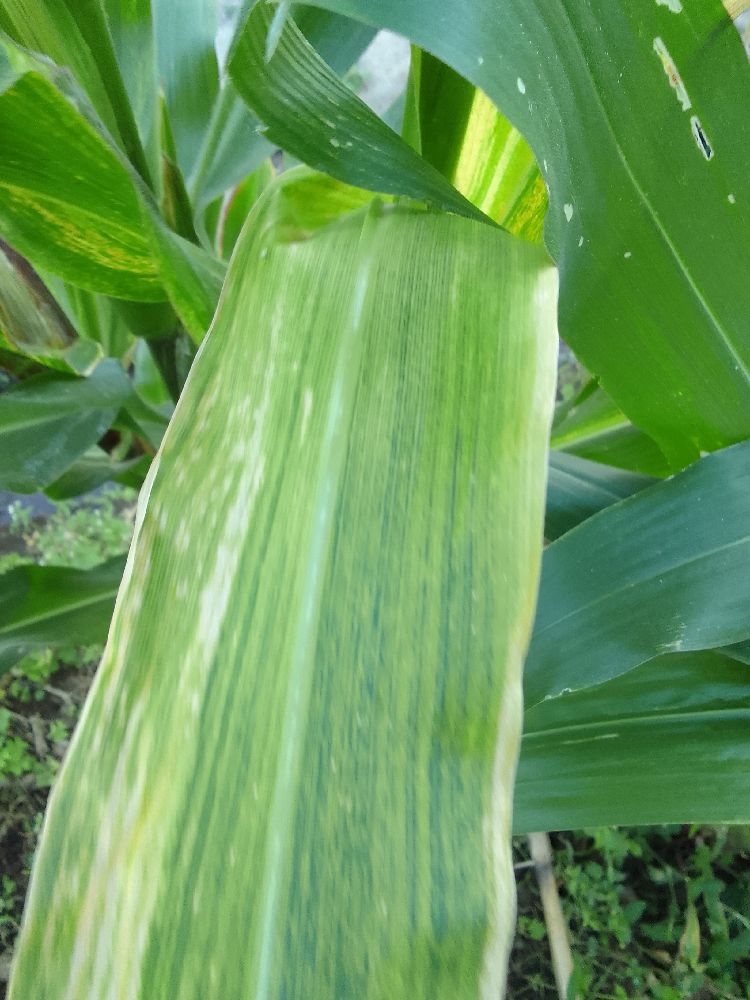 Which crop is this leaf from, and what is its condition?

maize, maize lethal necrosis
